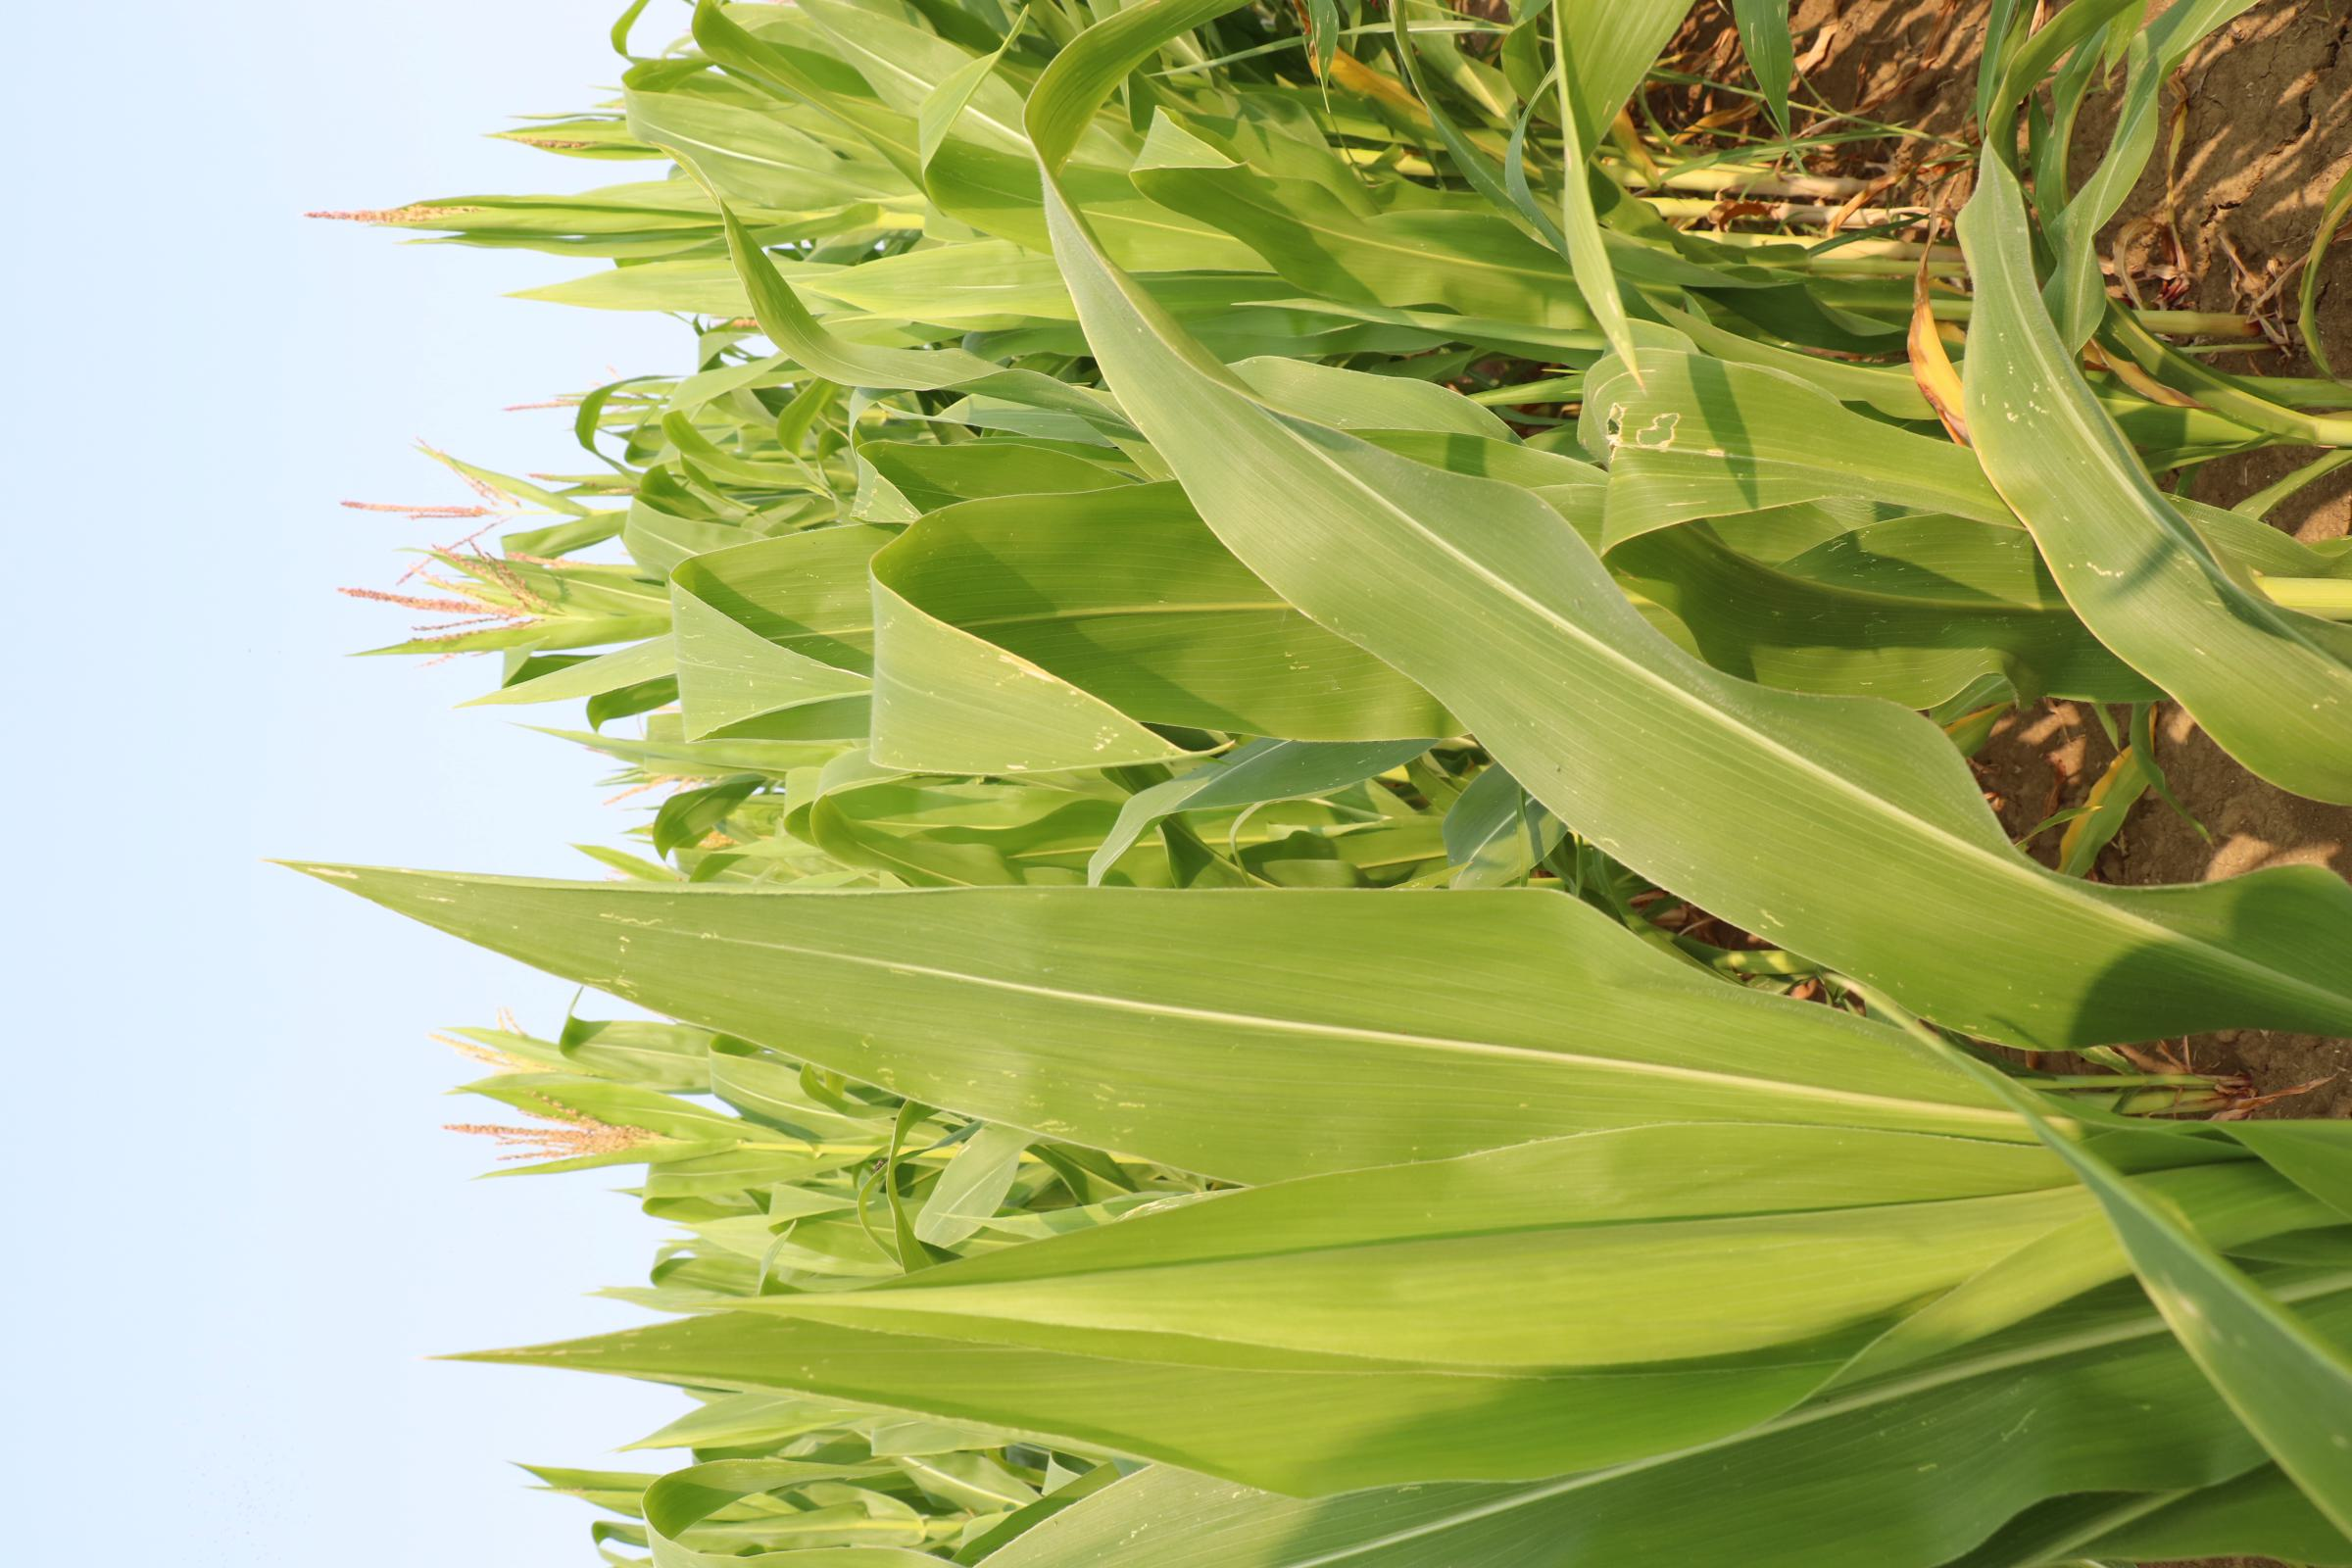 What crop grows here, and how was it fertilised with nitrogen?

maize, no added nitrogen
